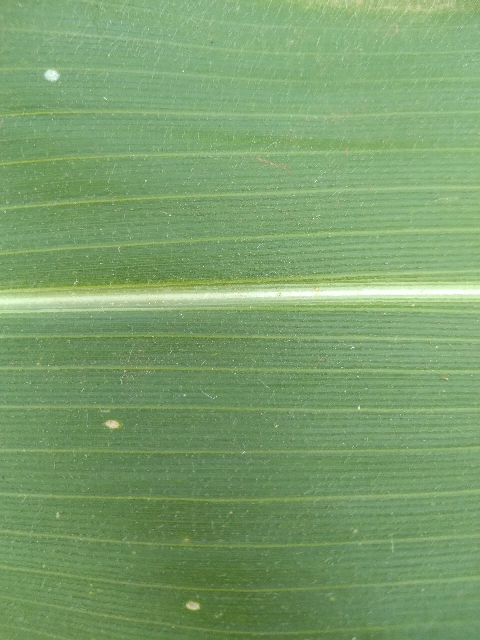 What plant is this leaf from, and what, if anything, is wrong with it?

maize, healthy
